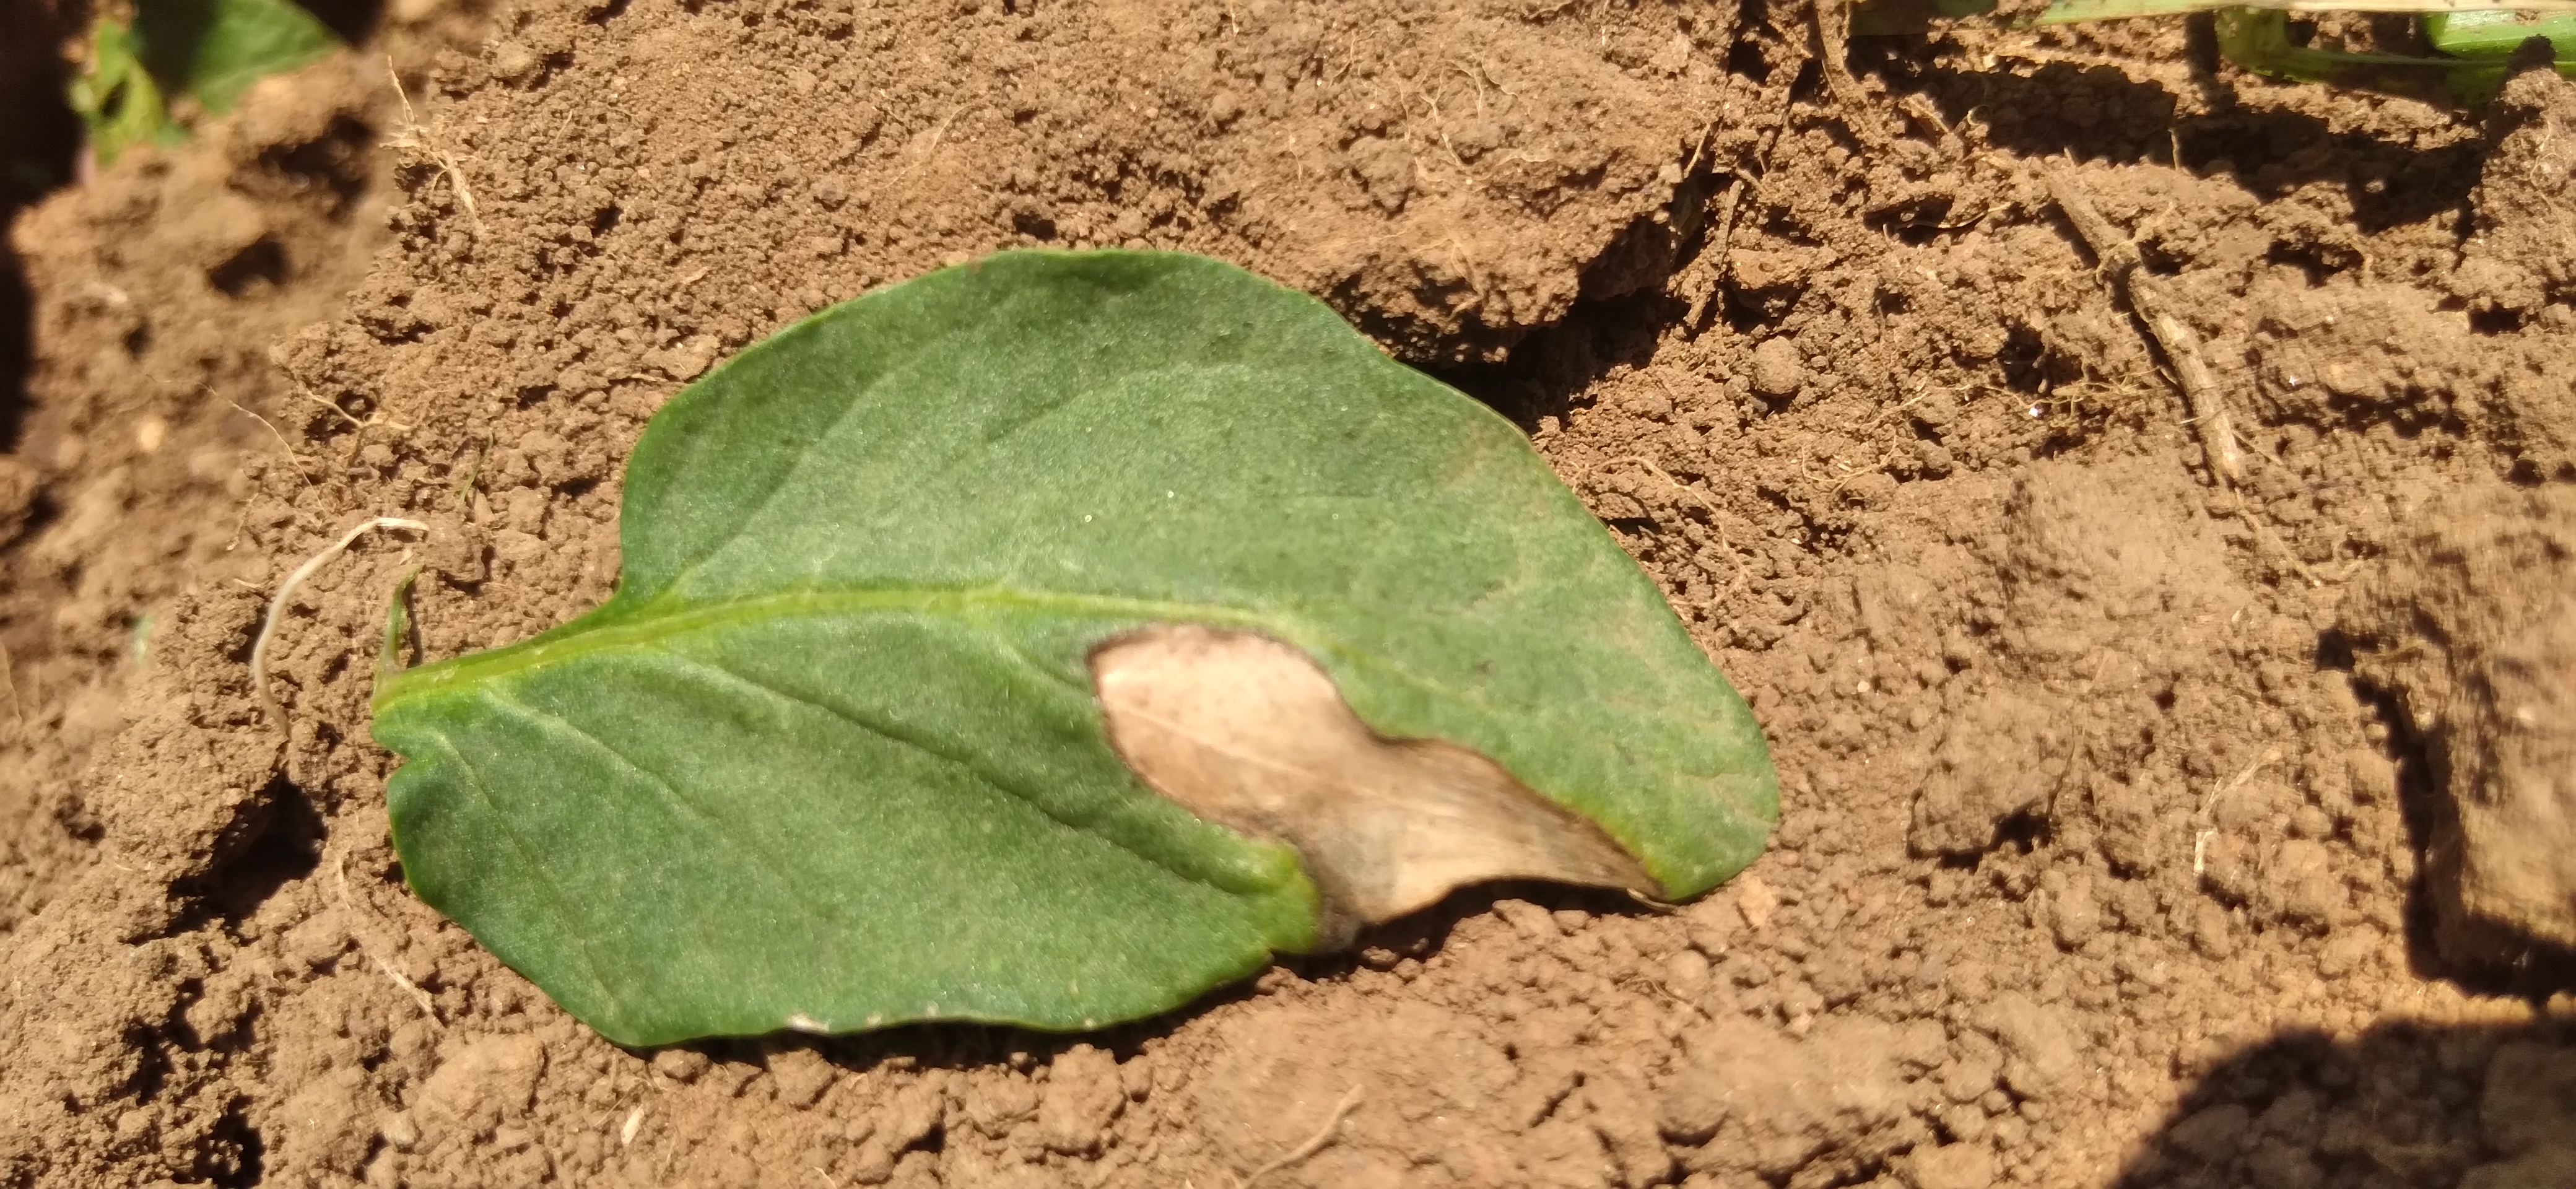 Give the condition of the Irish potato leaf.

early blight
